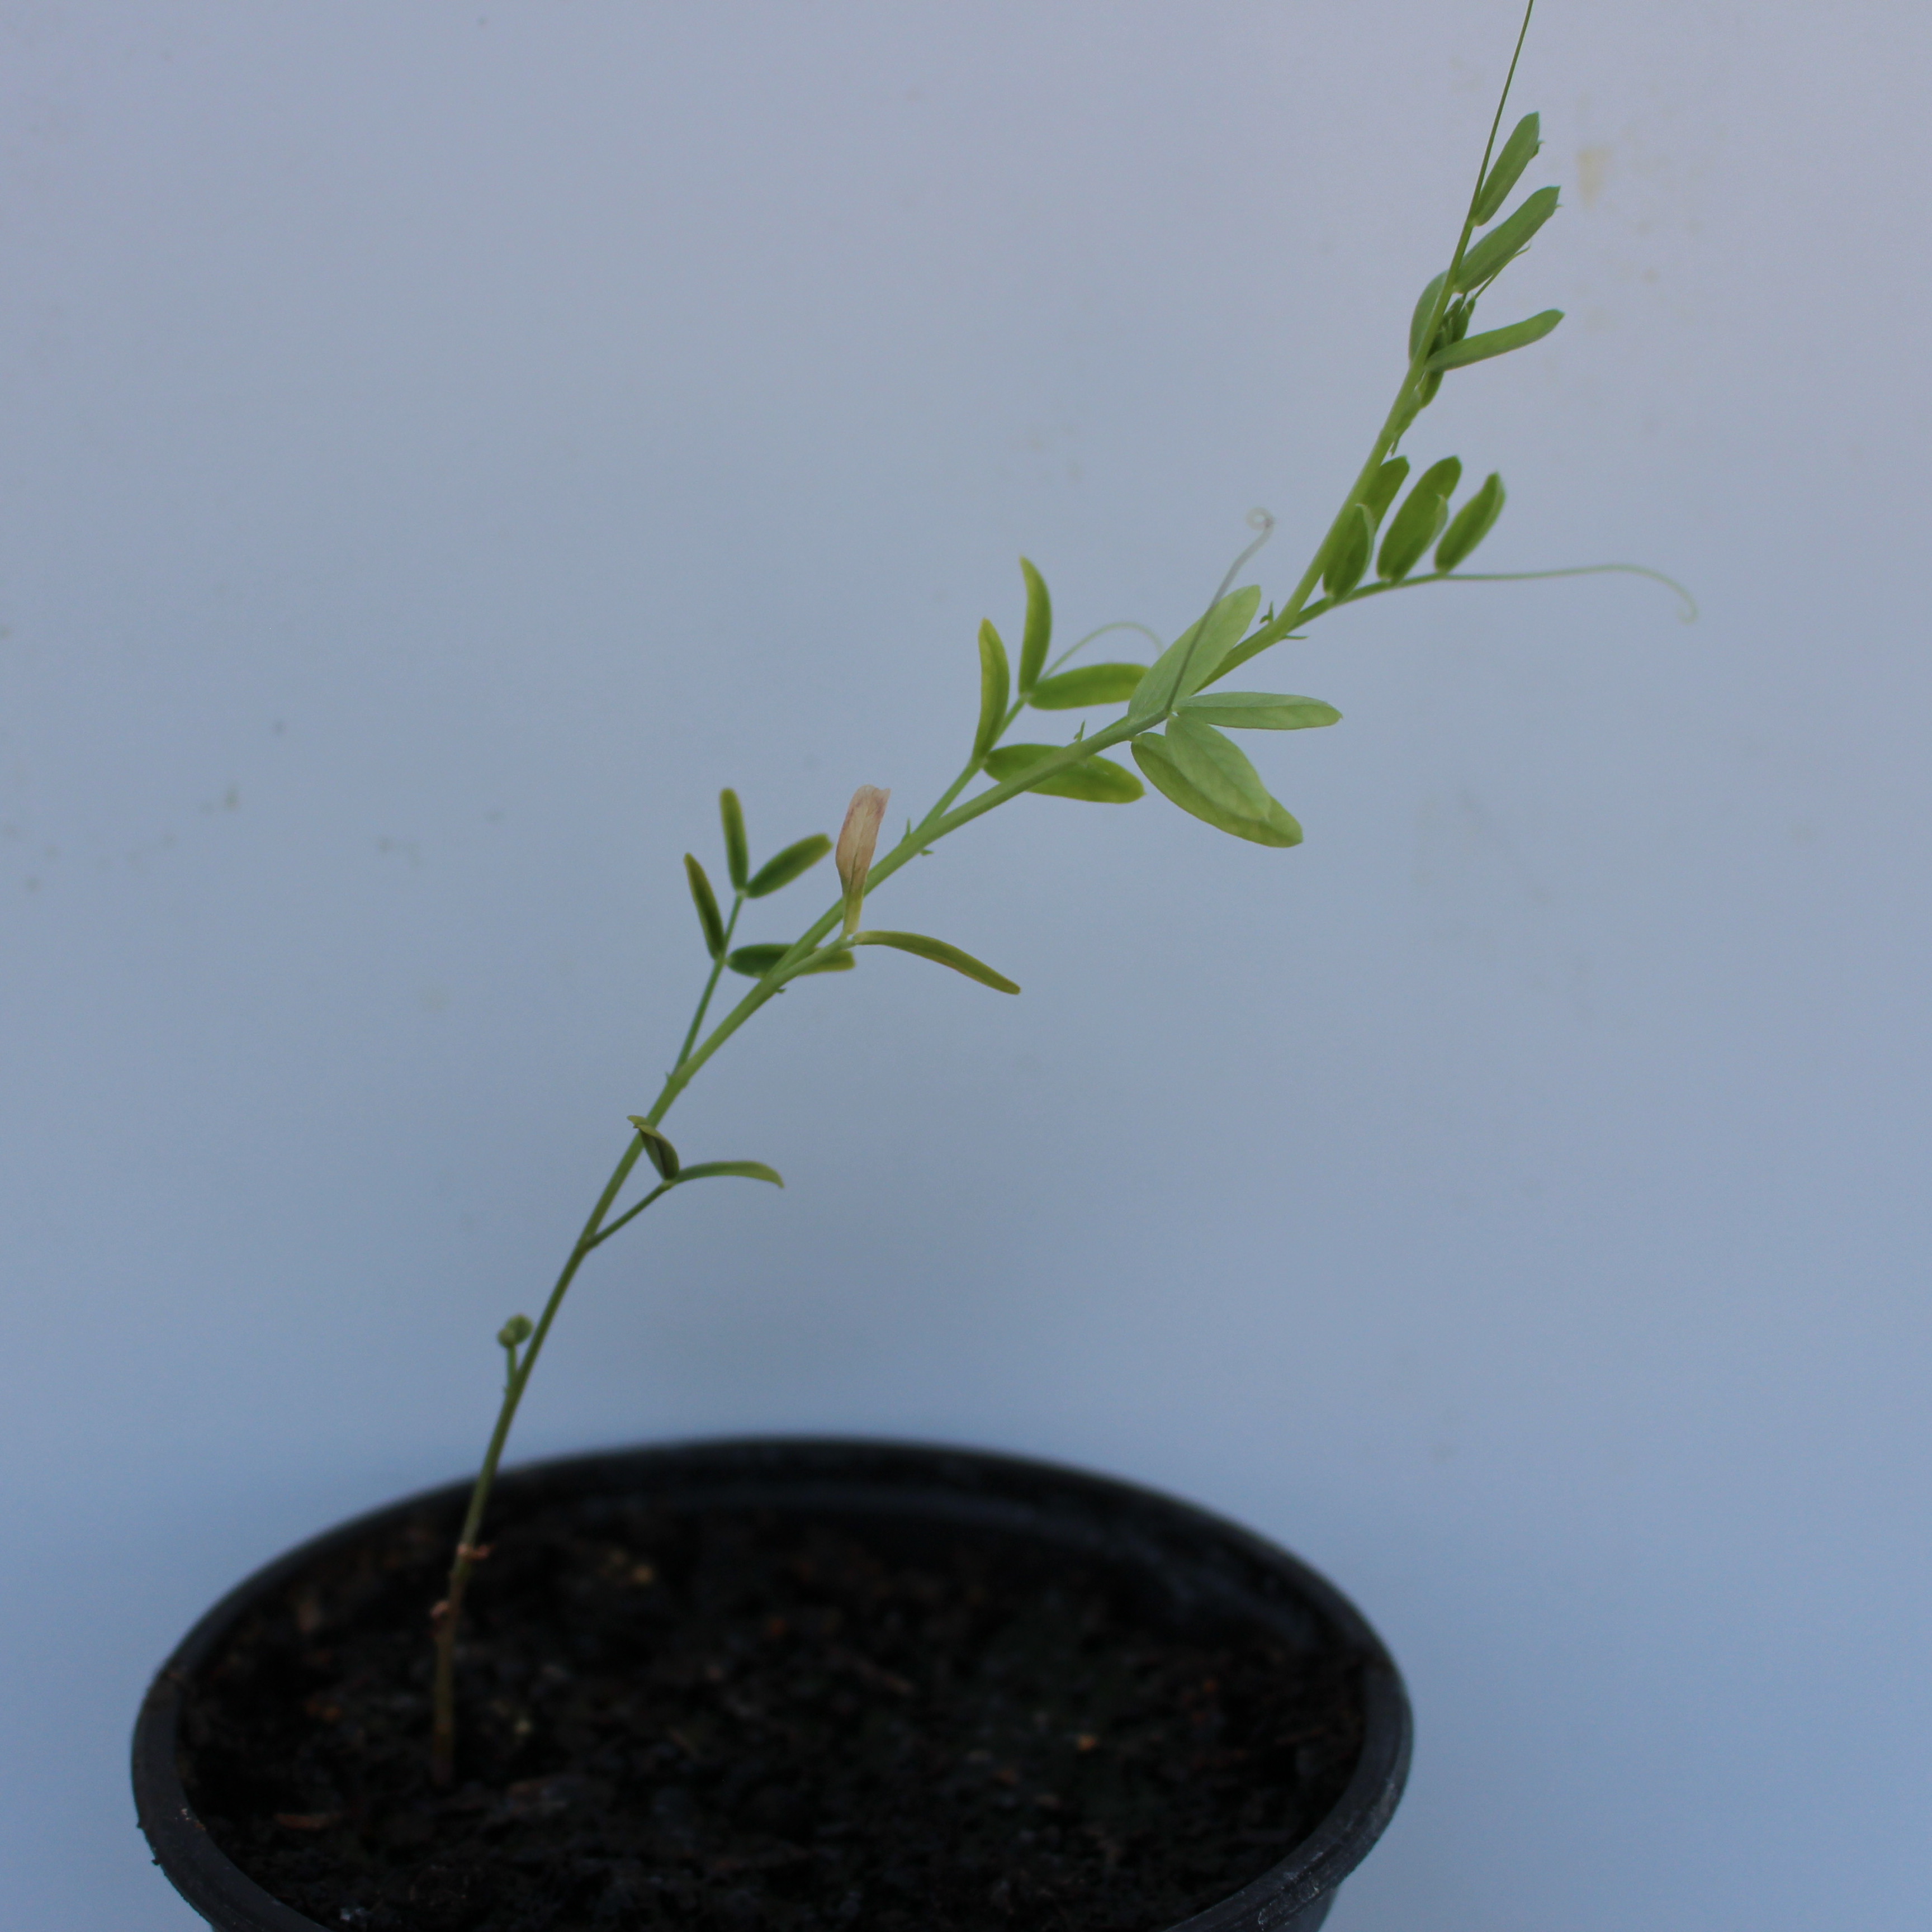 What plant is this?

Vicia sativa
